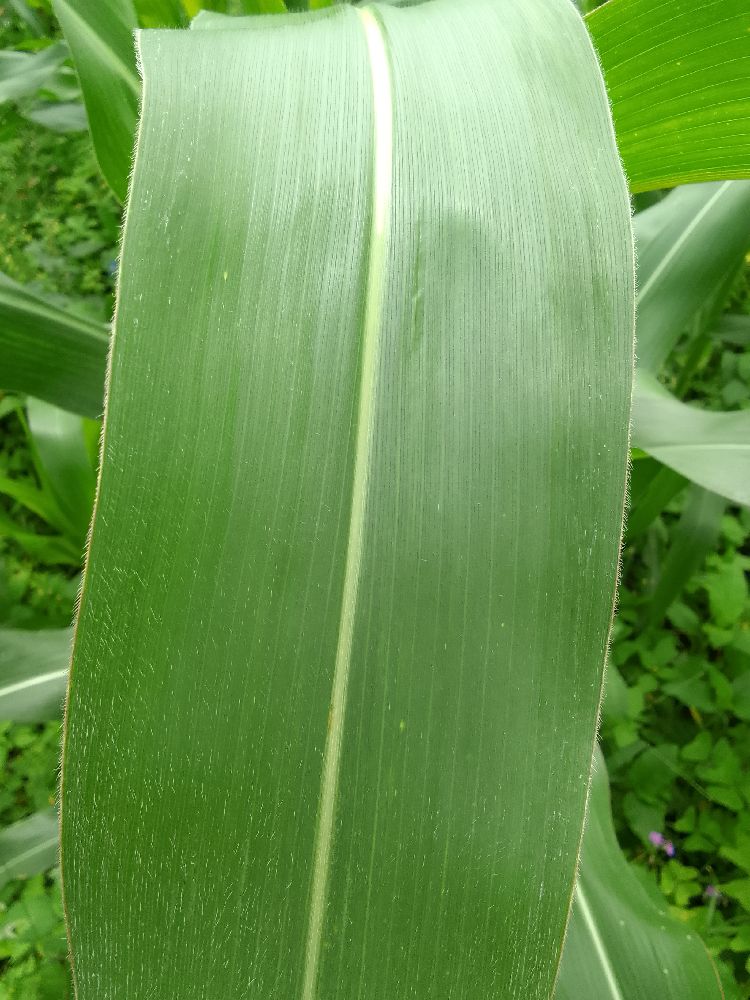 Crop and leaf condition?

maize, healthy
